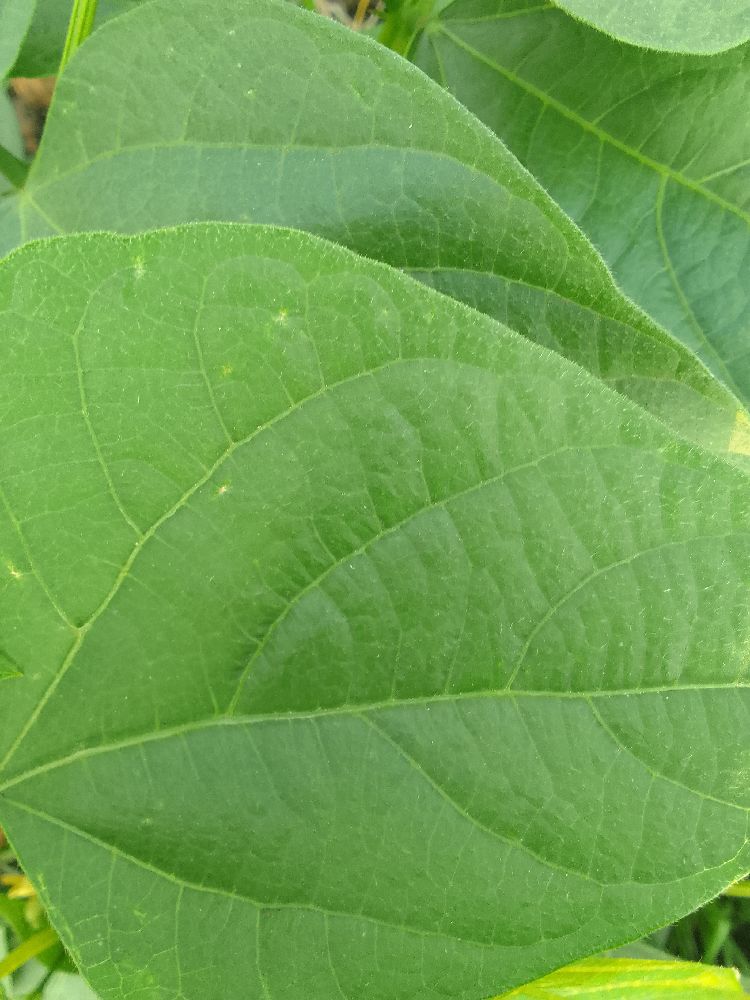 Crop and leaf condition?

common bean, healthy
